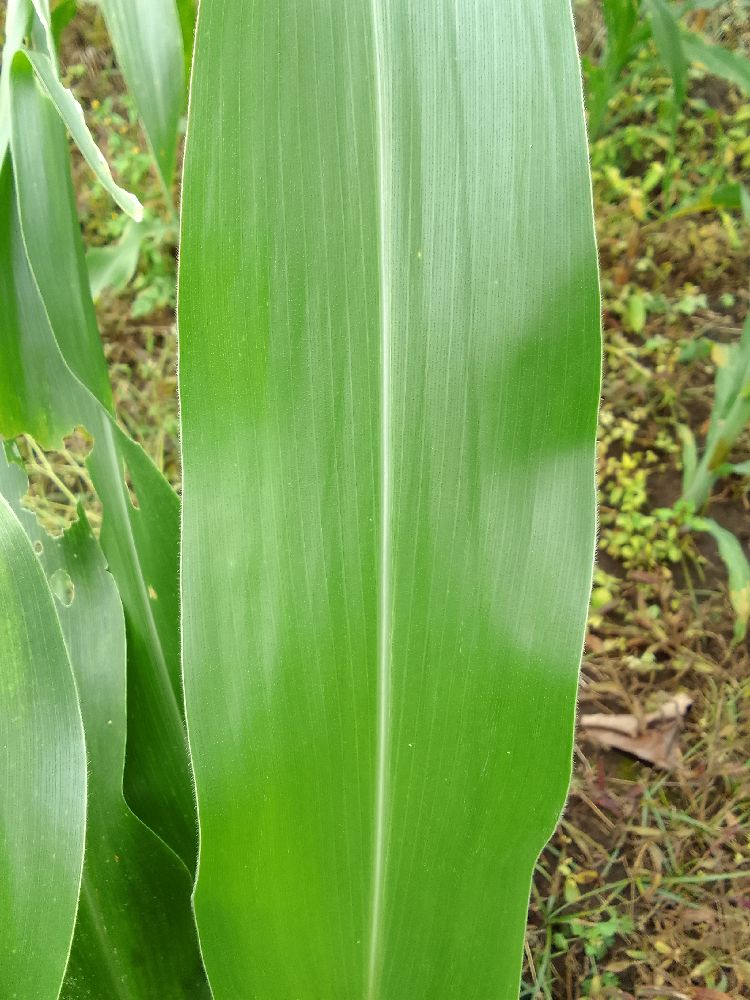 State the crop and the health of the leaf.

maize, healthy
